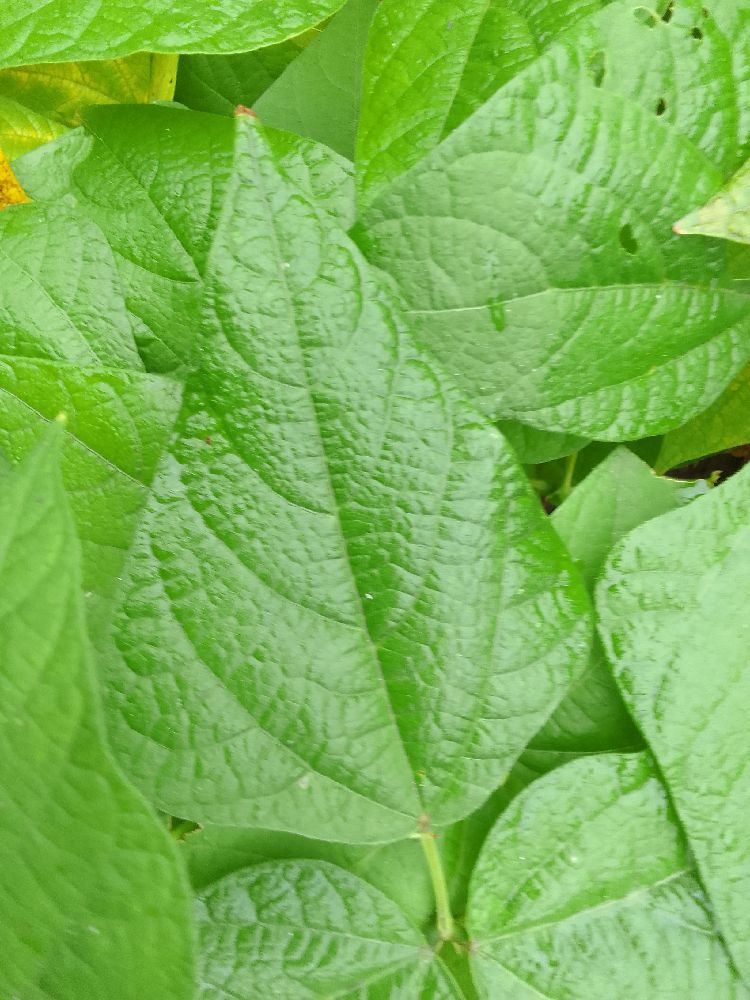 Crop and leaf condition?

common bean, healthy
